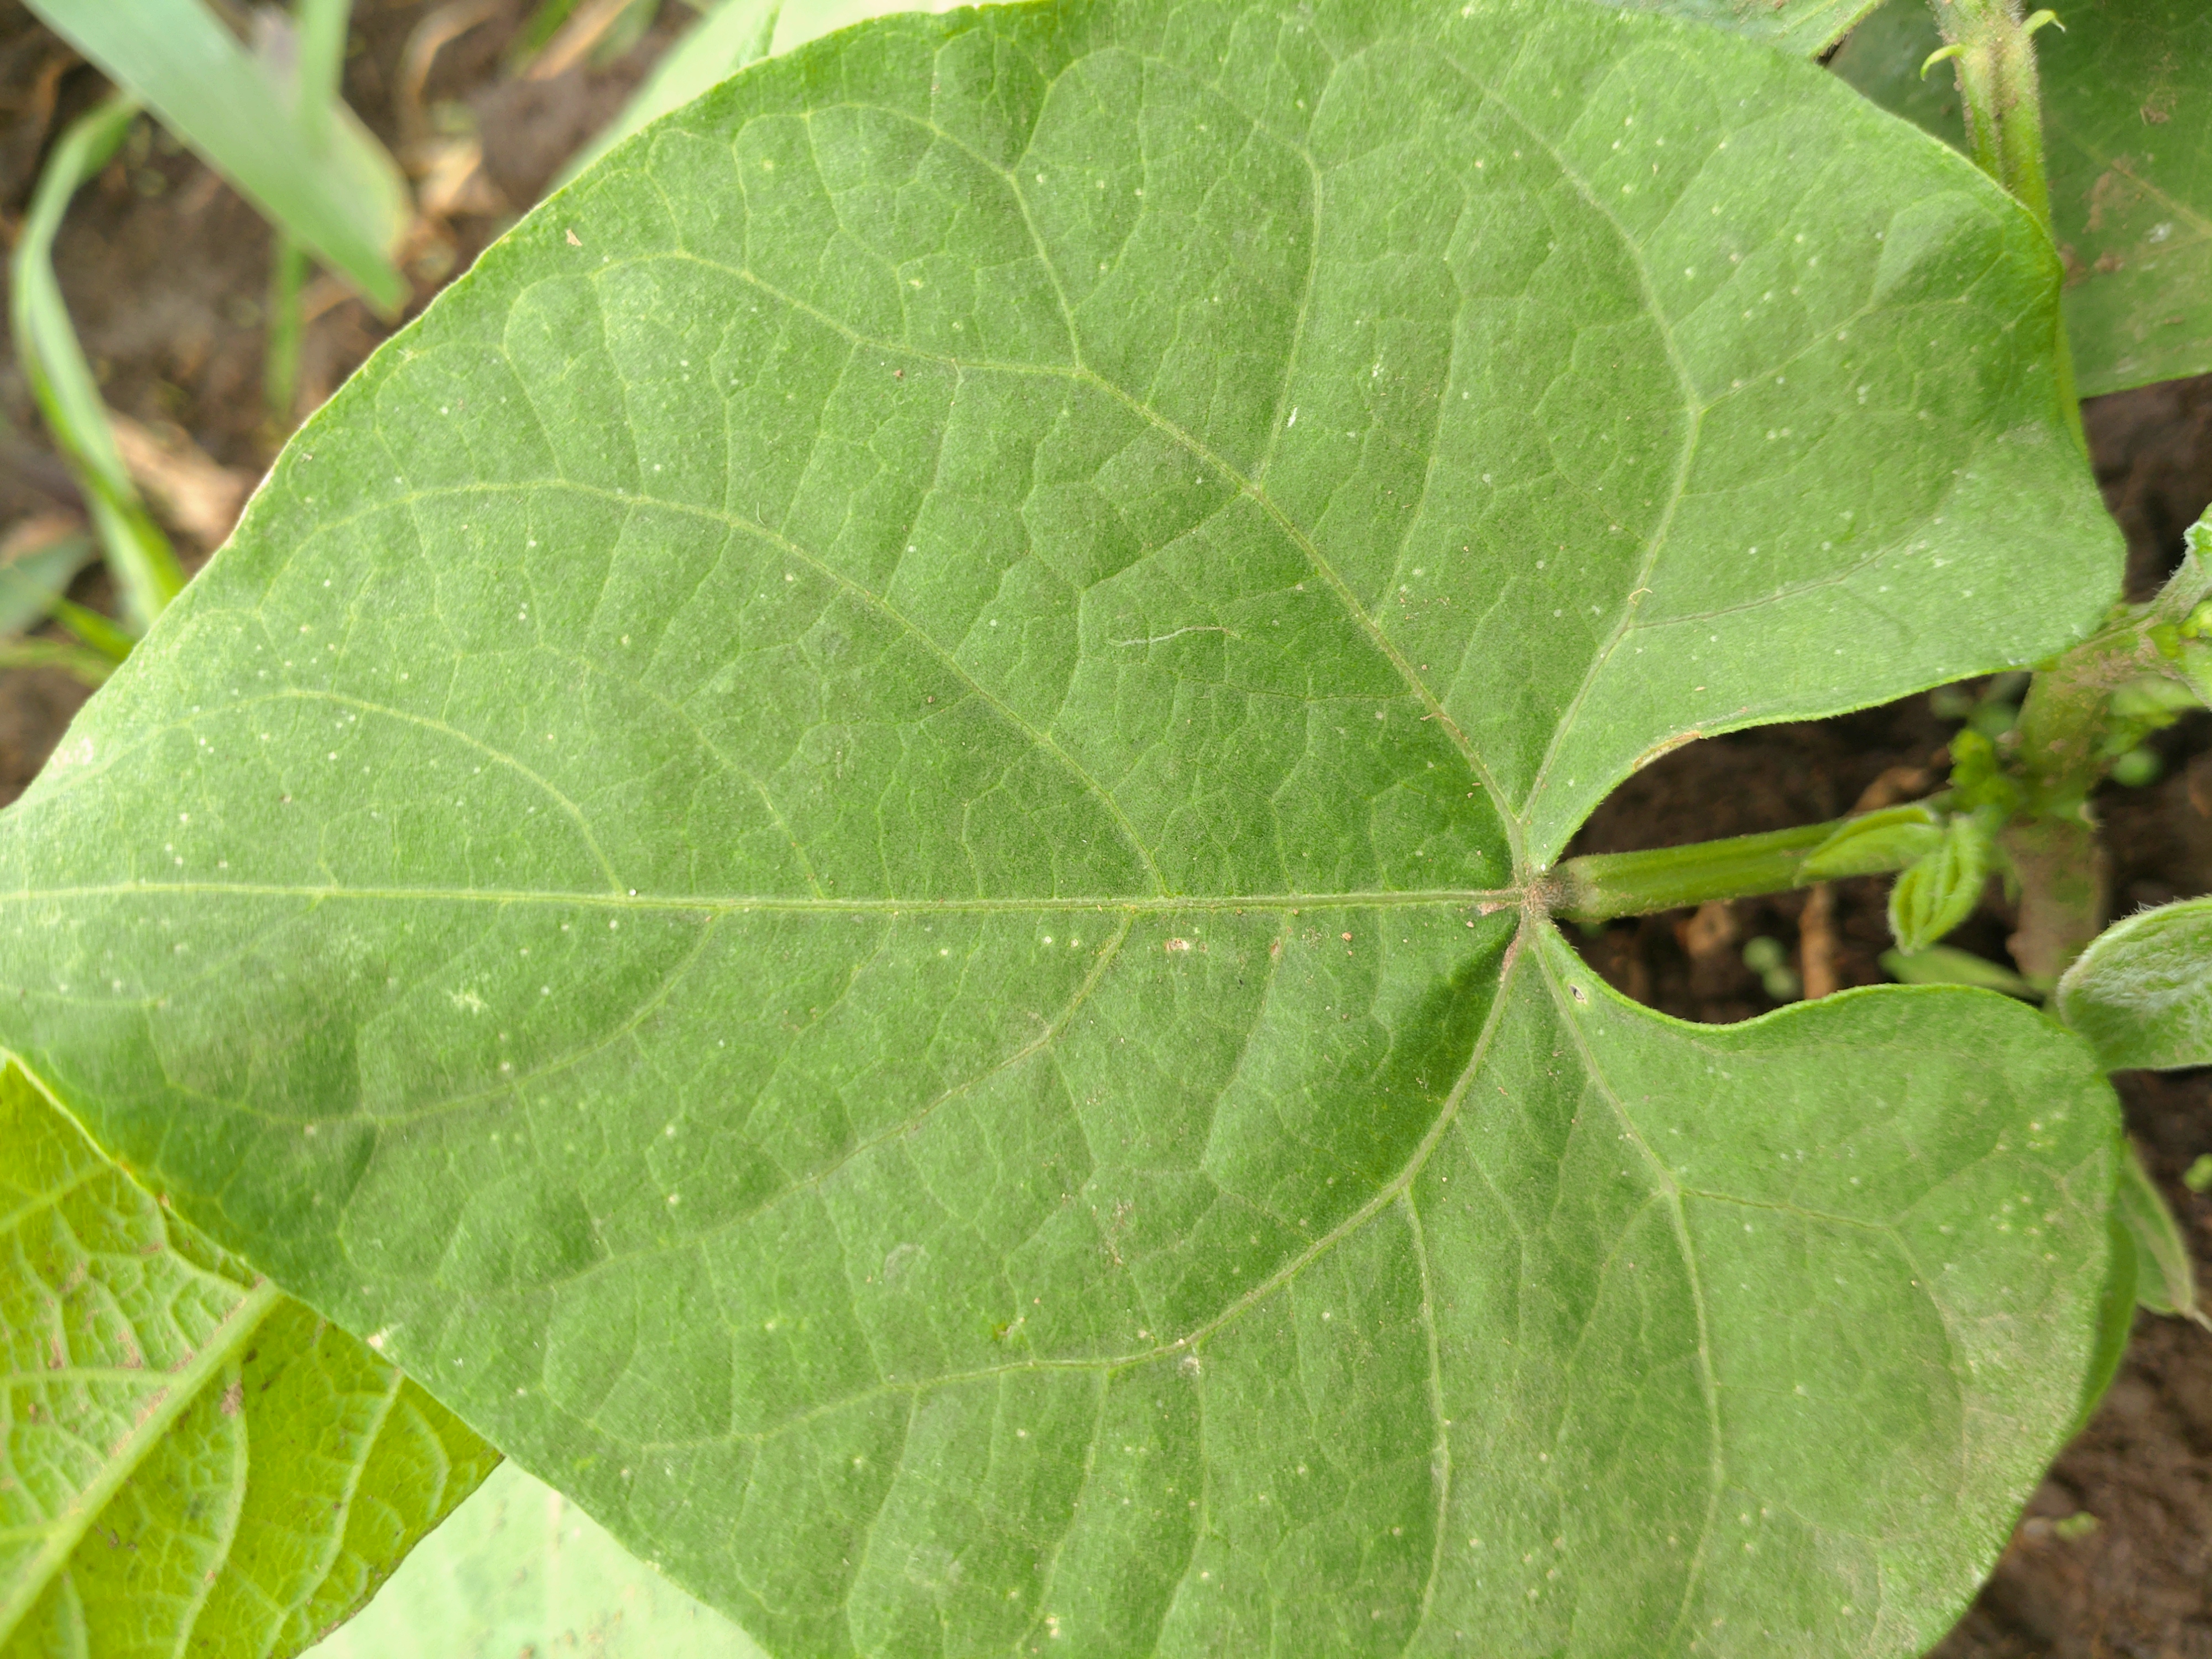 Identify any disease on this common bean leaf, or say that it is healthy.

healthy
